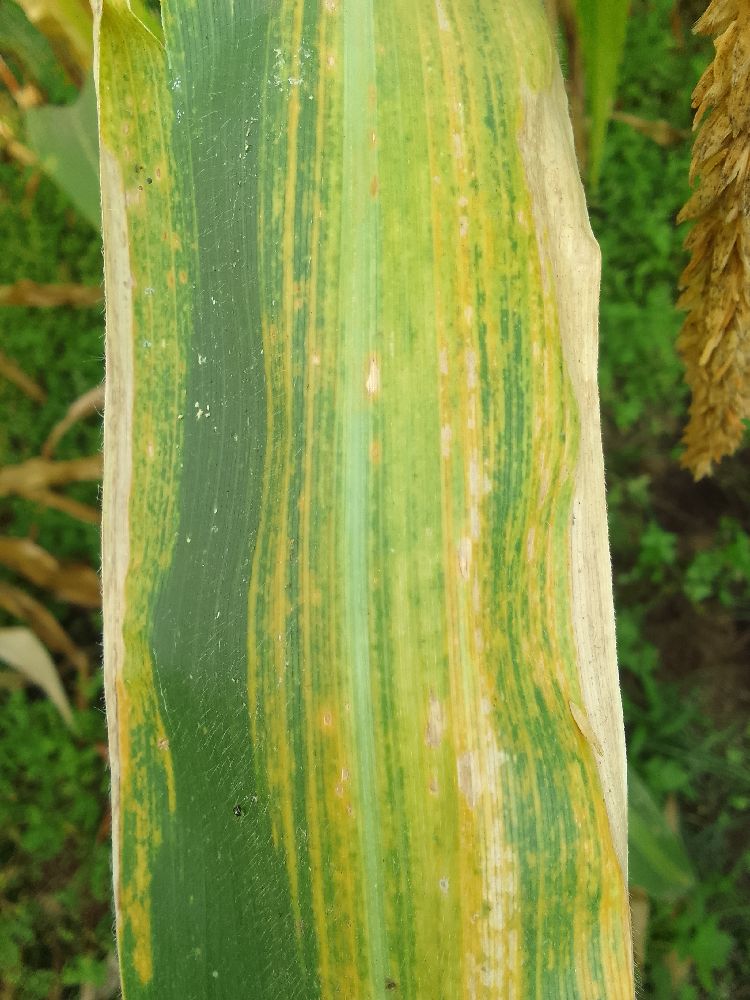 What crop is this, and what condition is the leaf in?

maize, maize lethal necrosis
